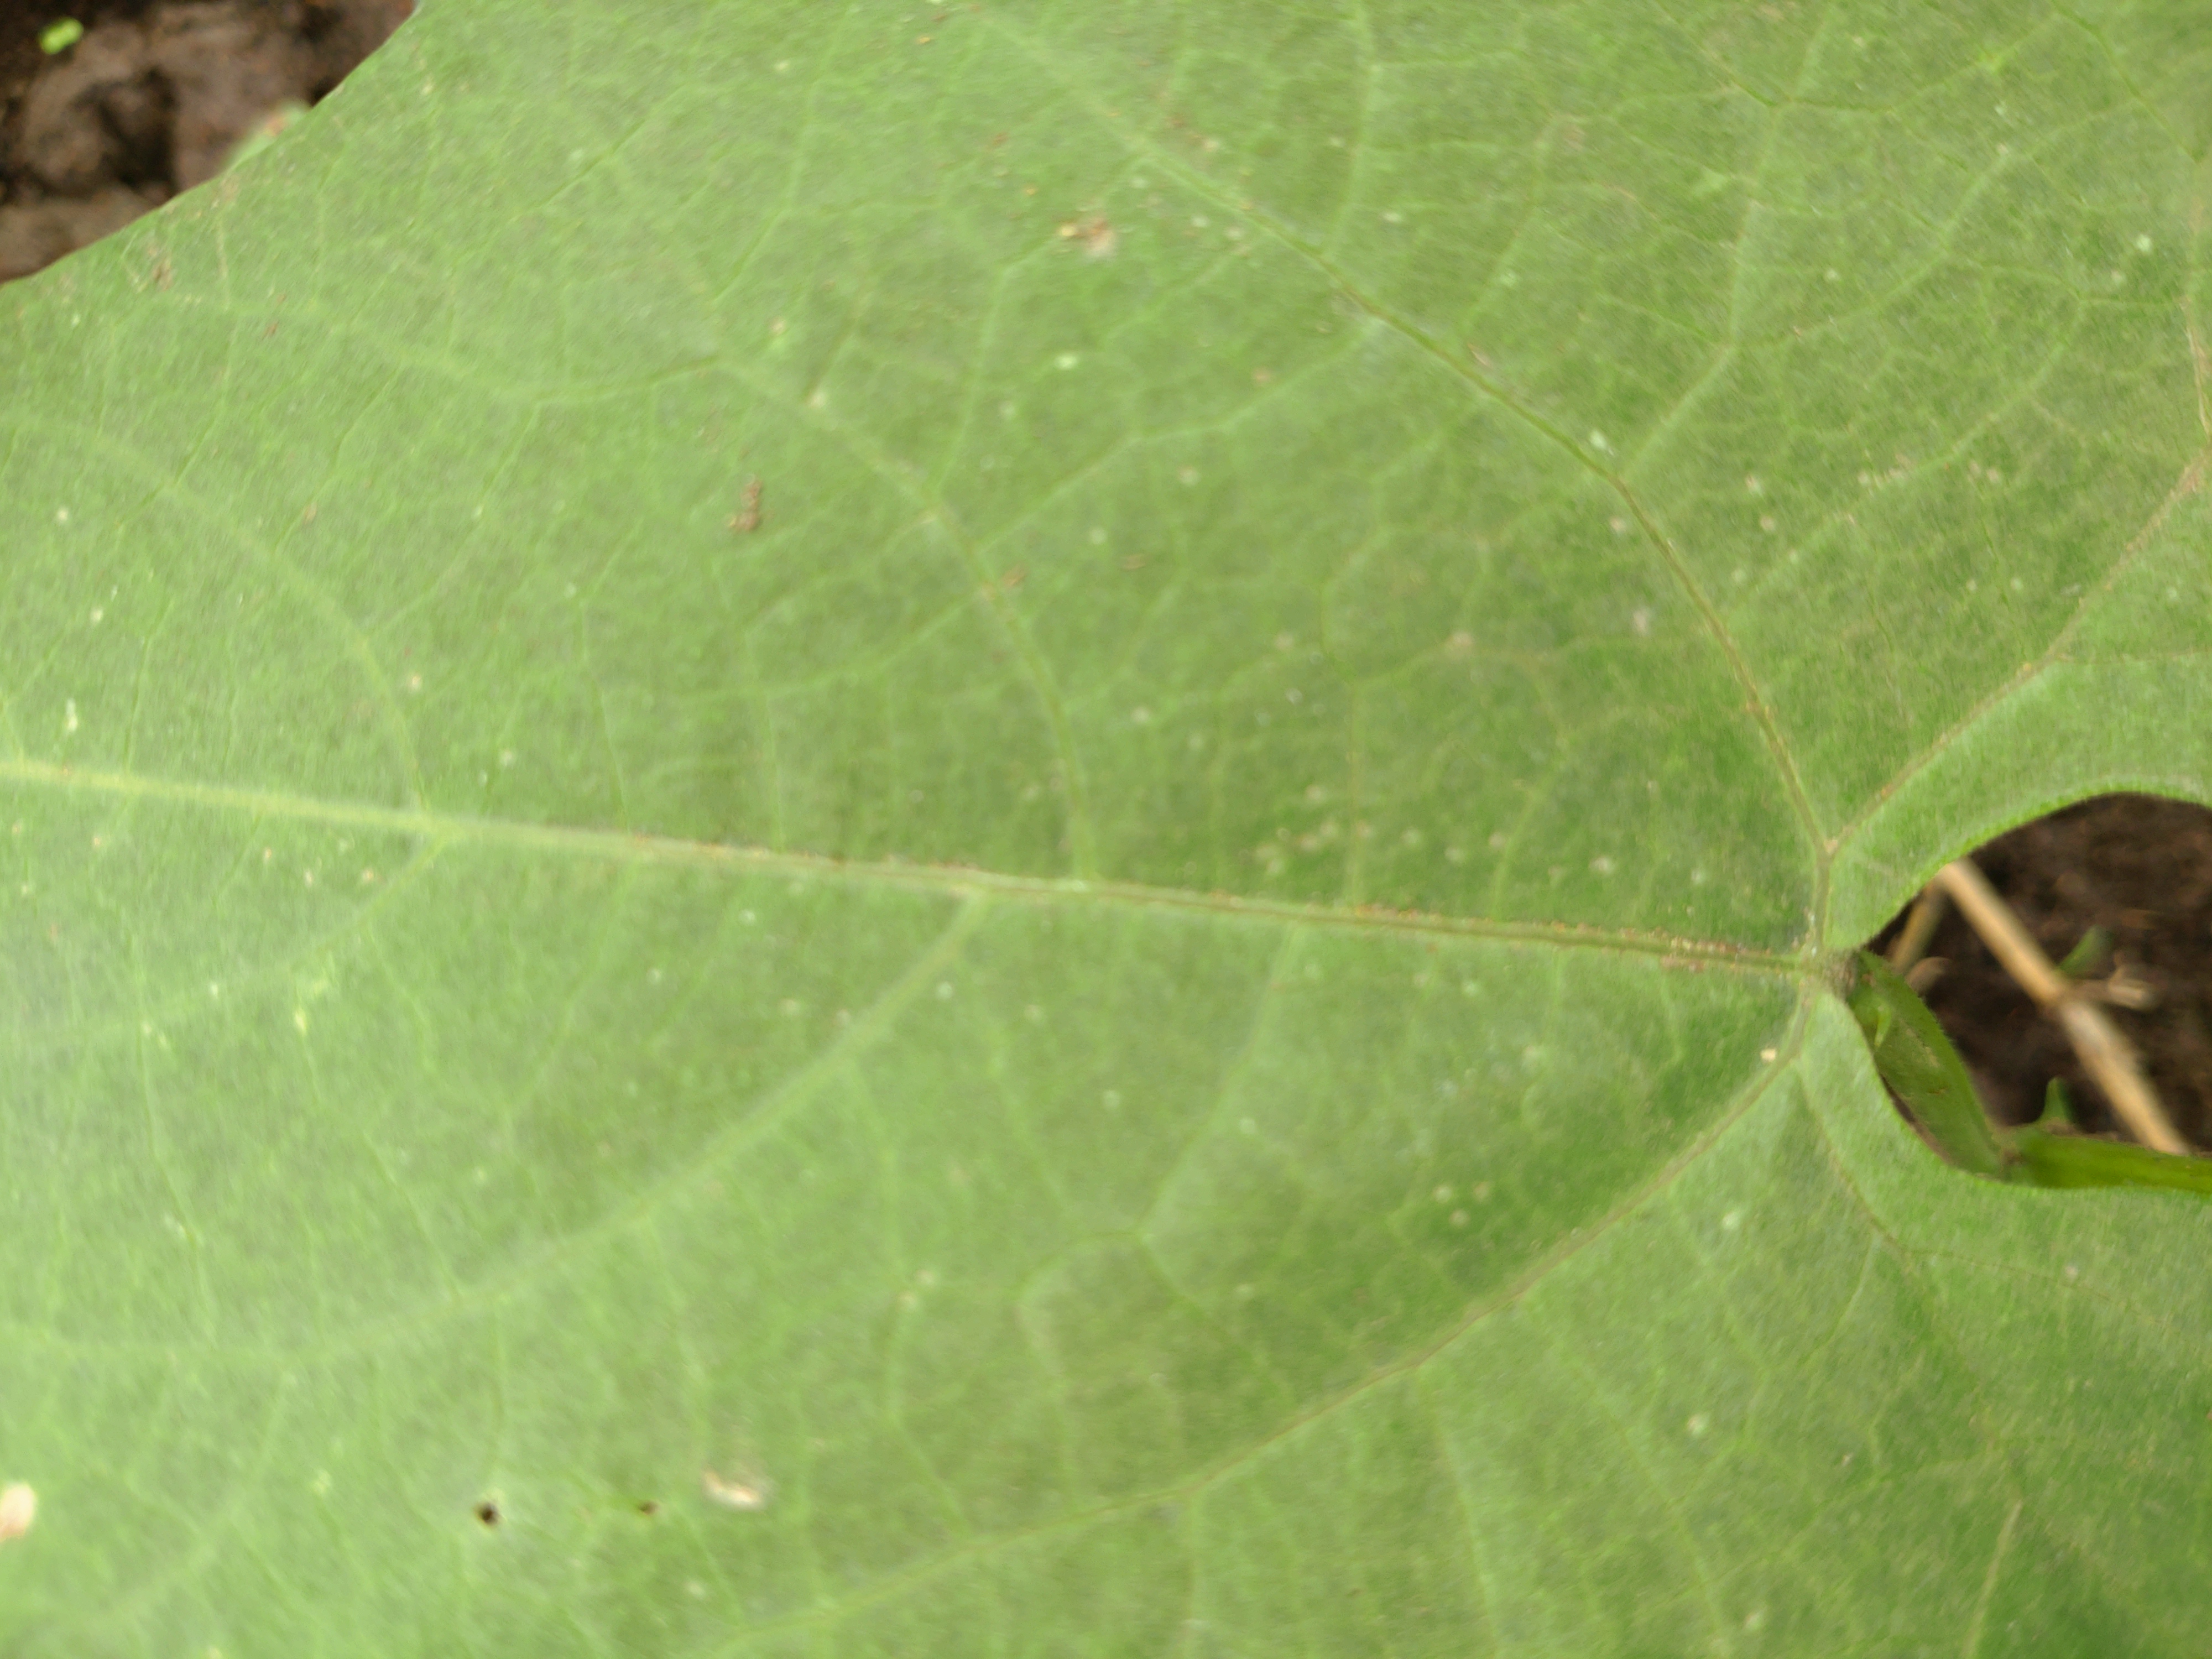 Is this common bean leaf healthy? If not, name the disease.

healthy
